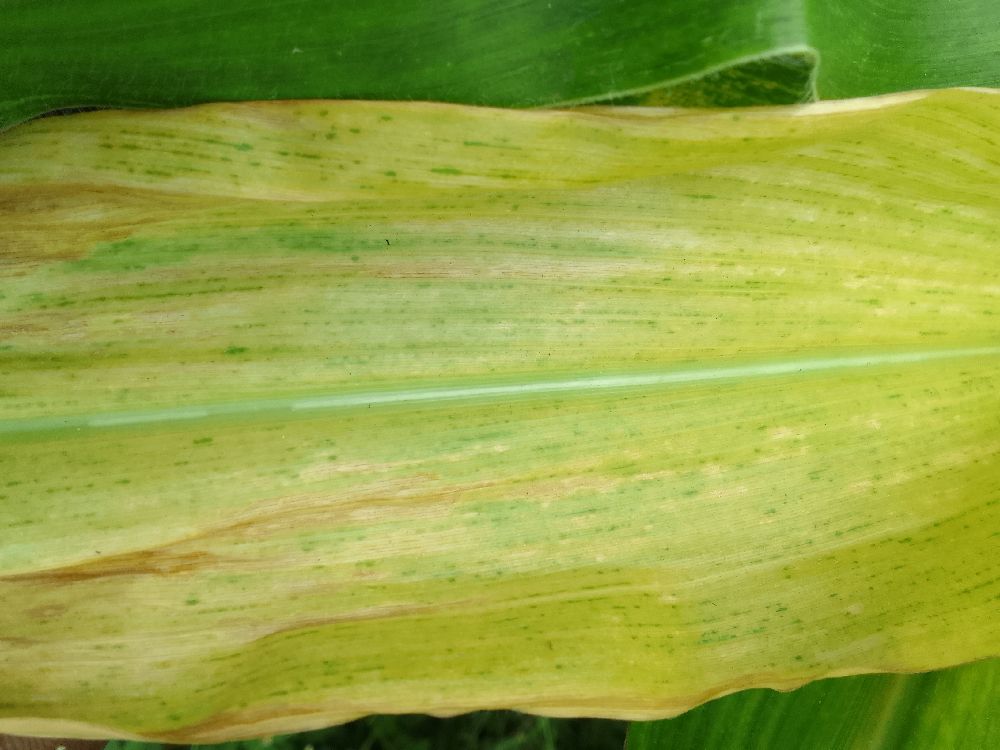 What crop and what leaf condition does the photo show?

maize, maize lethal necrosis
